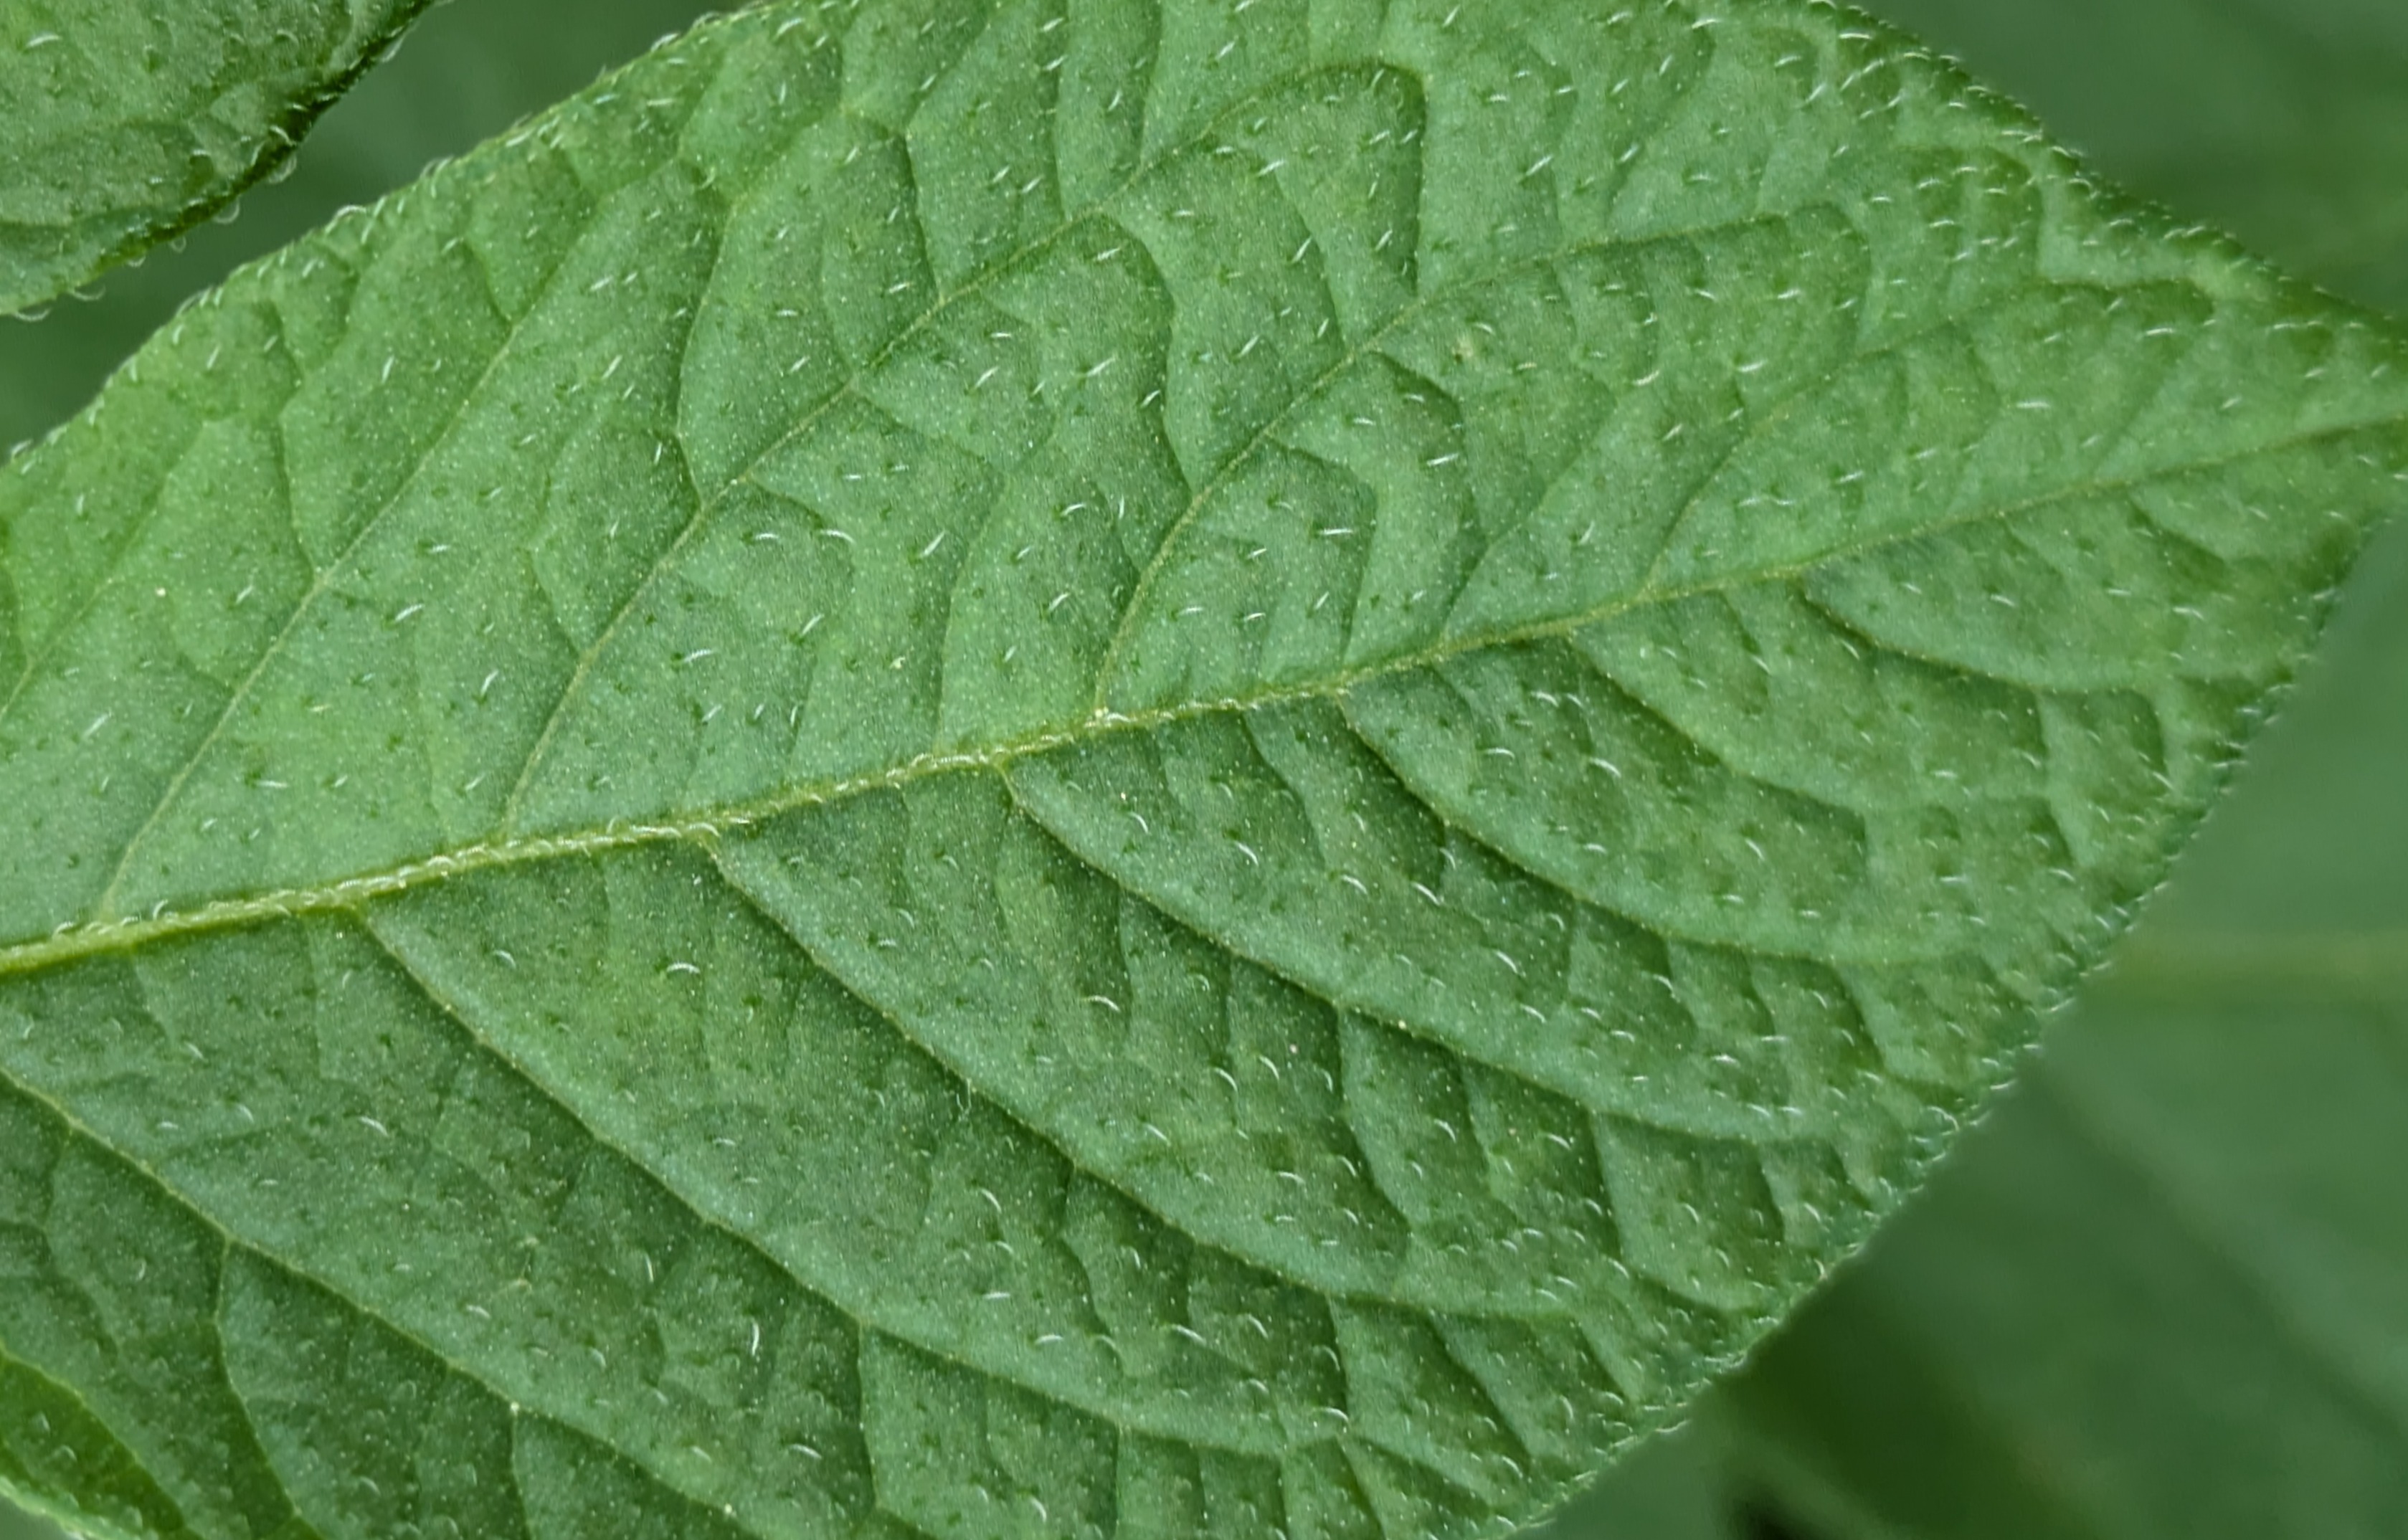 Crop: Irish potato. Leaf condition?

healthy
